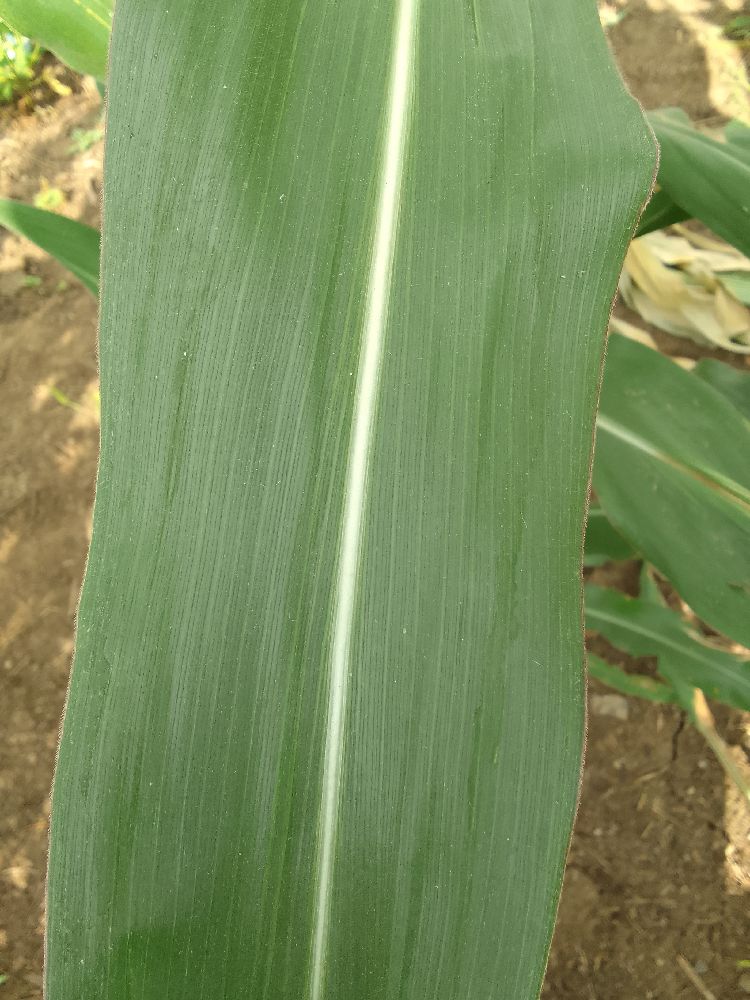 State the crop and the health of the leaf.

maize, healthy
